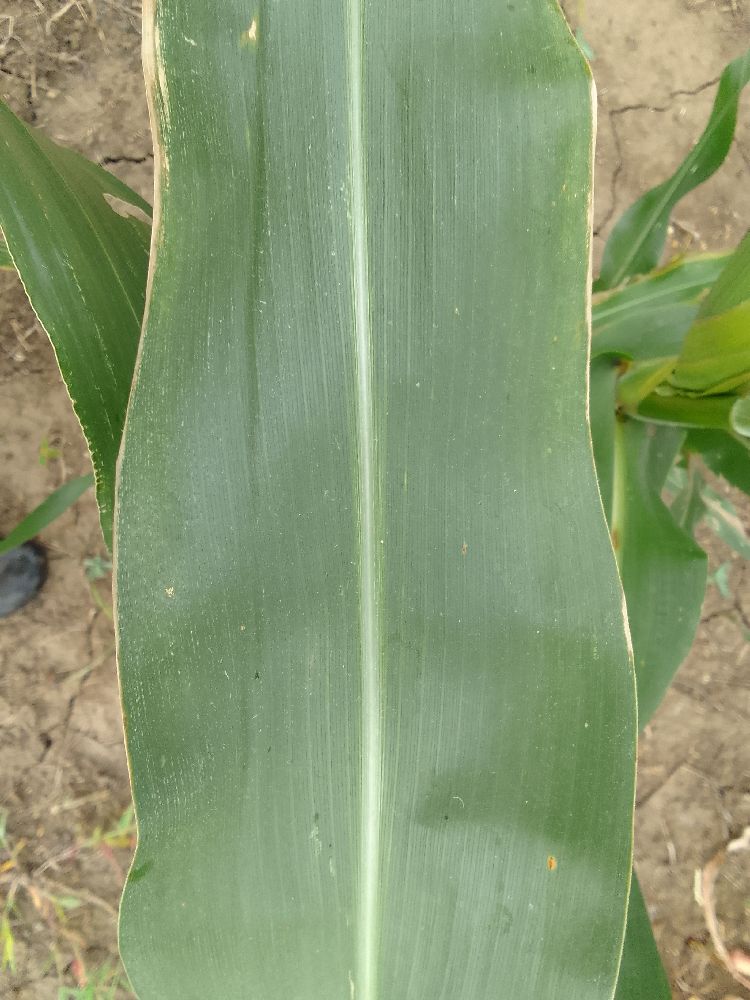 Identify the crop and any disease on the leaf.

maize, healthy
